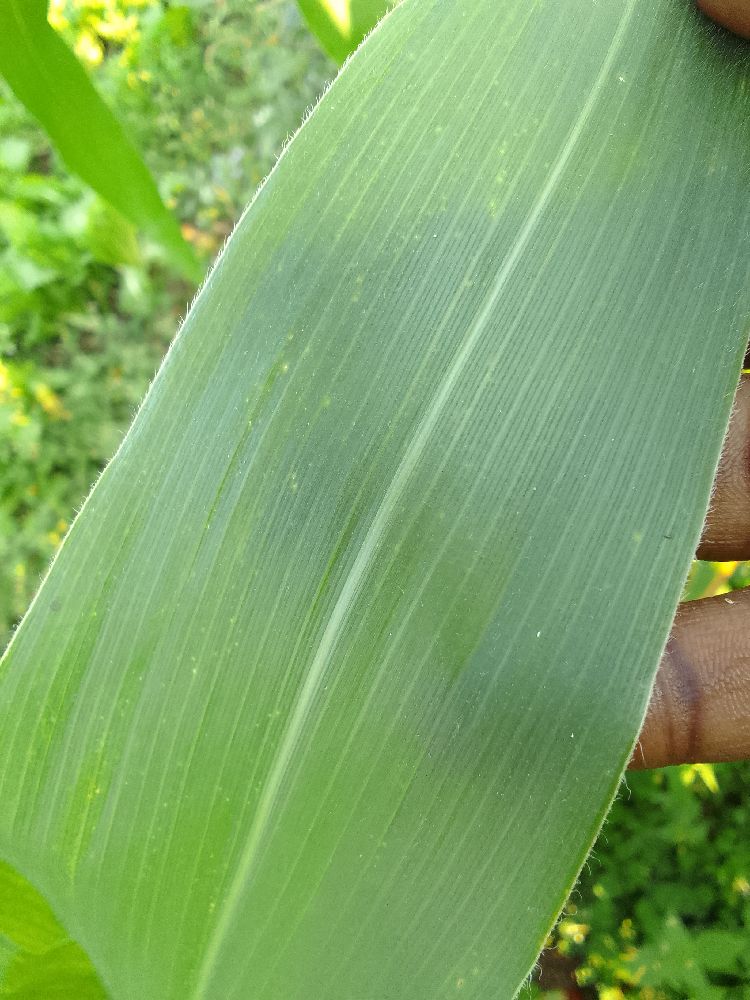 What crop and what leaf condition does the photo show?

maize, healthy
